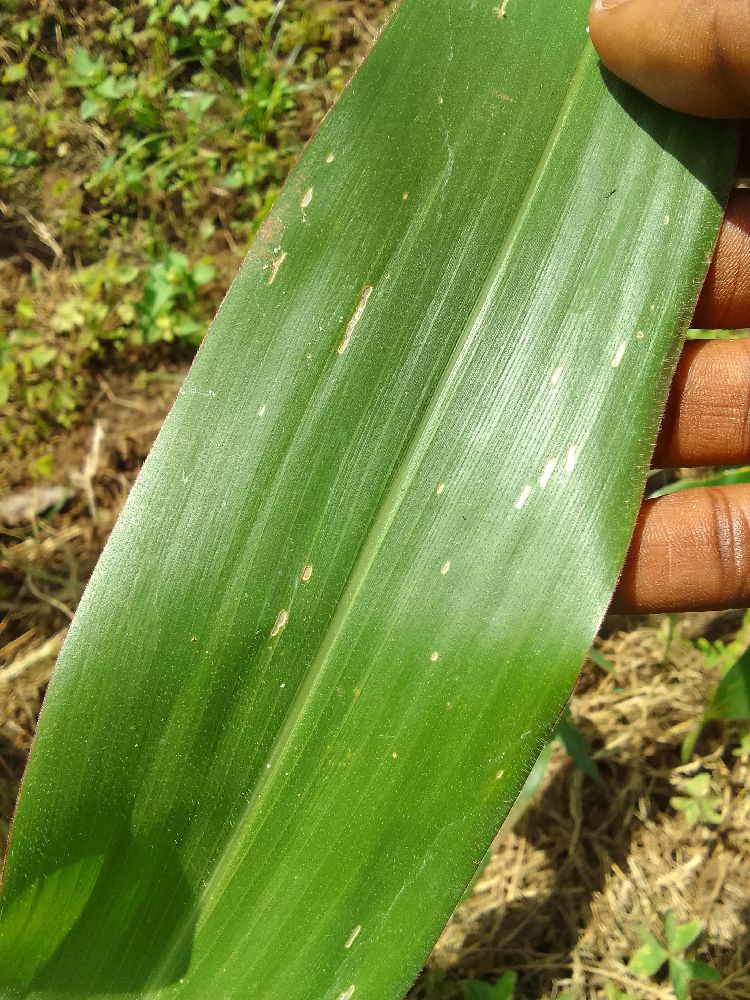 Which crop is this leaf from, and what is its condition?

maize, healthy
